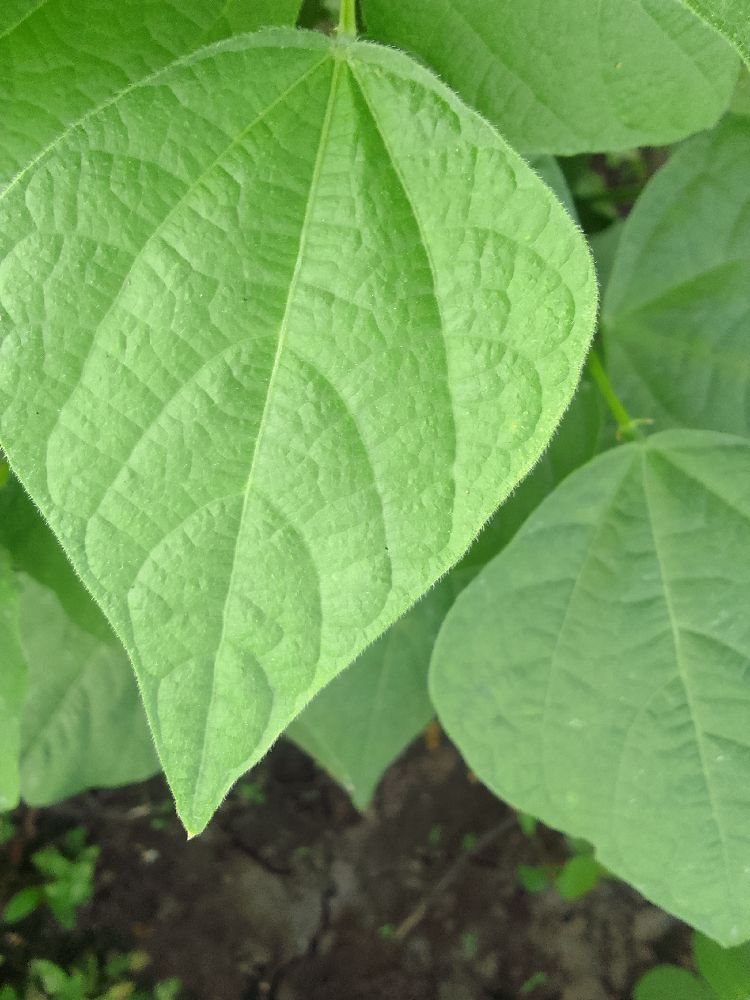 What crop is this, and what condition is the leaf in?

common bean, healthy
